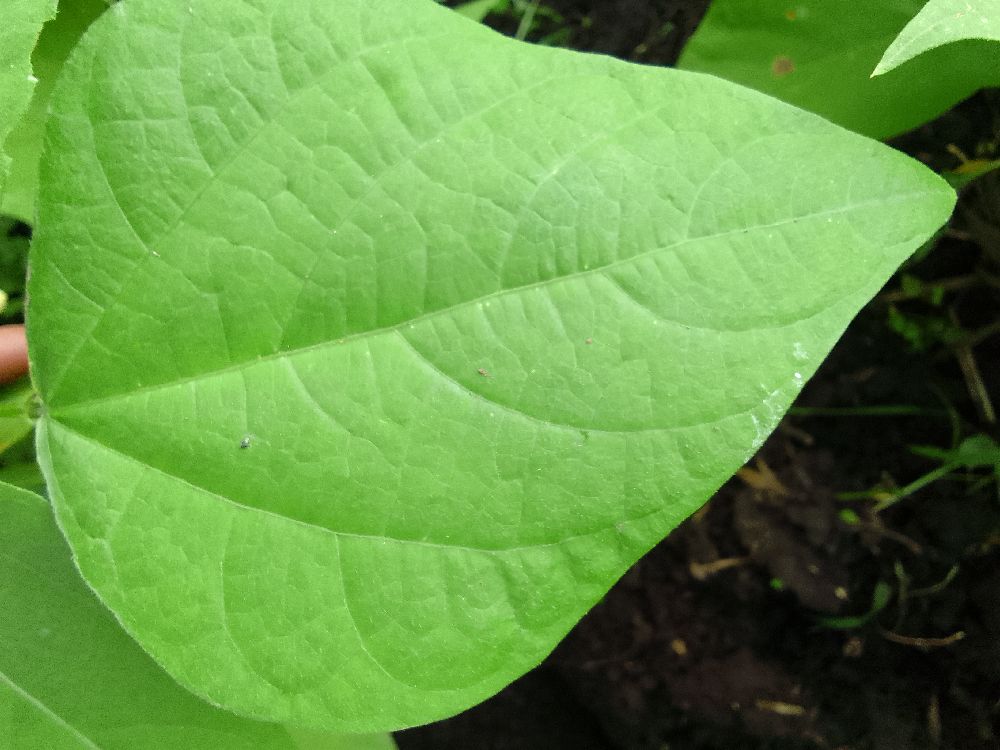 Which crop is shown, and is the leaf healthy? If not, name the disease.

common bean, healthy
